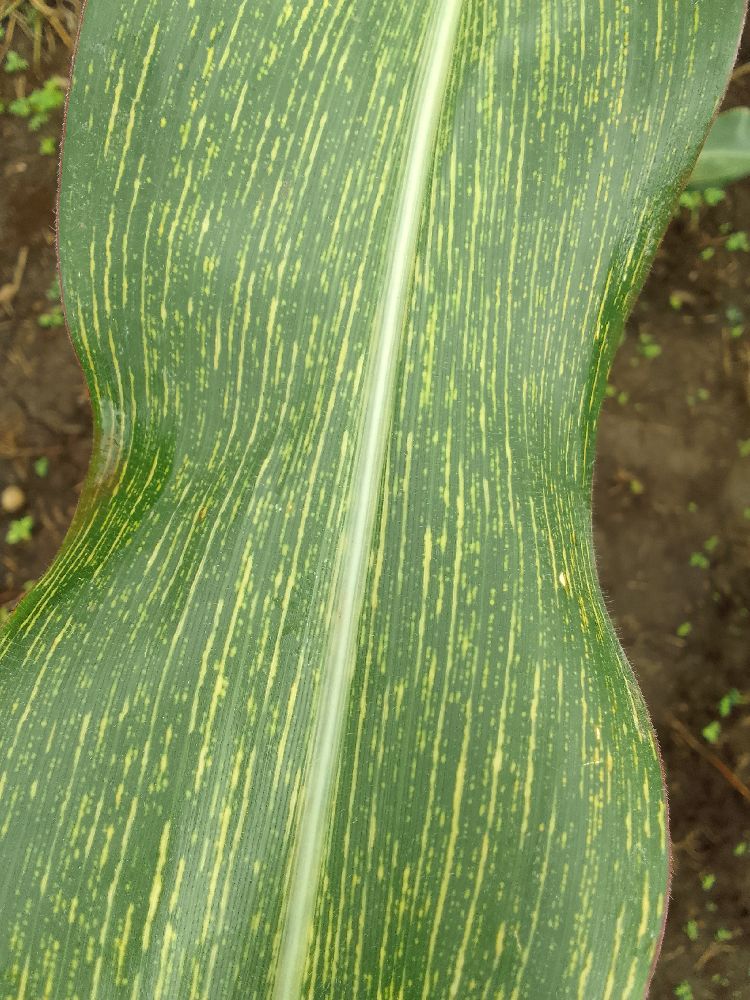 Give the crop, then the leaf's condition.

maize, maize streak virus
